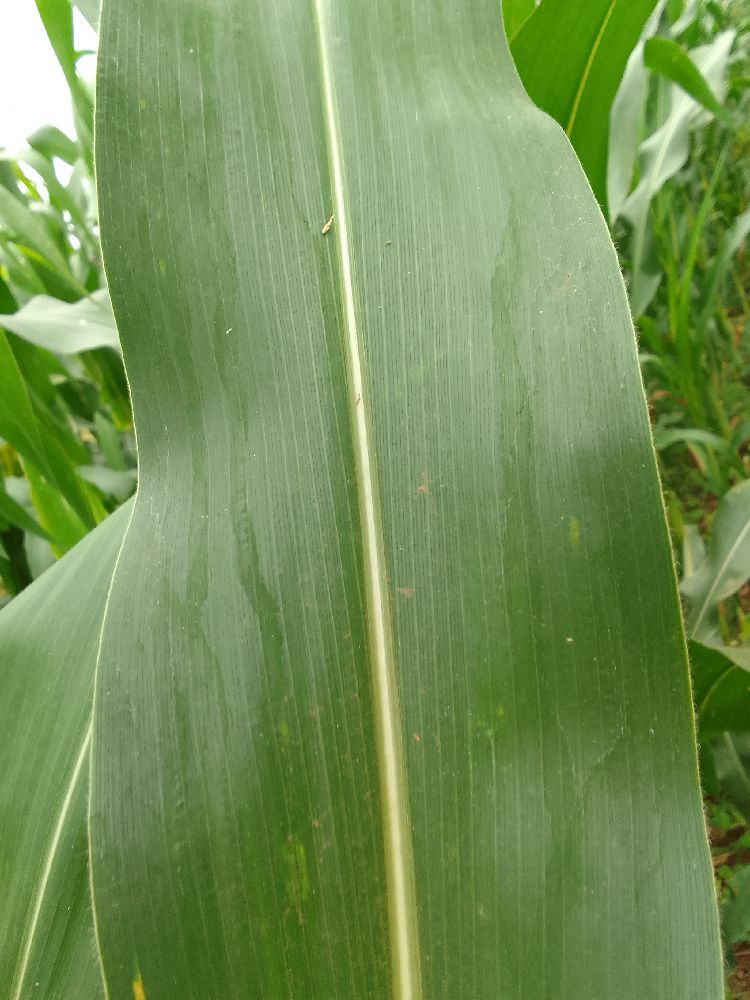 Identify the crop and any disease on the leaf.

maize, healthy
